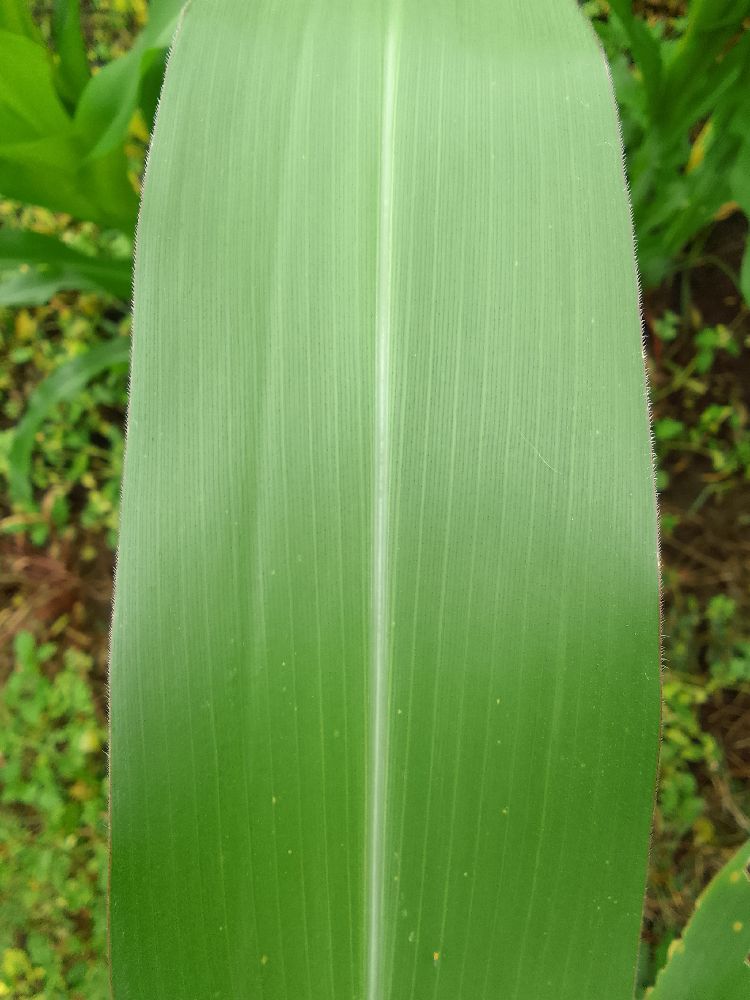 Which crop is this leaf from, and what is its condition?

maize, healthy
